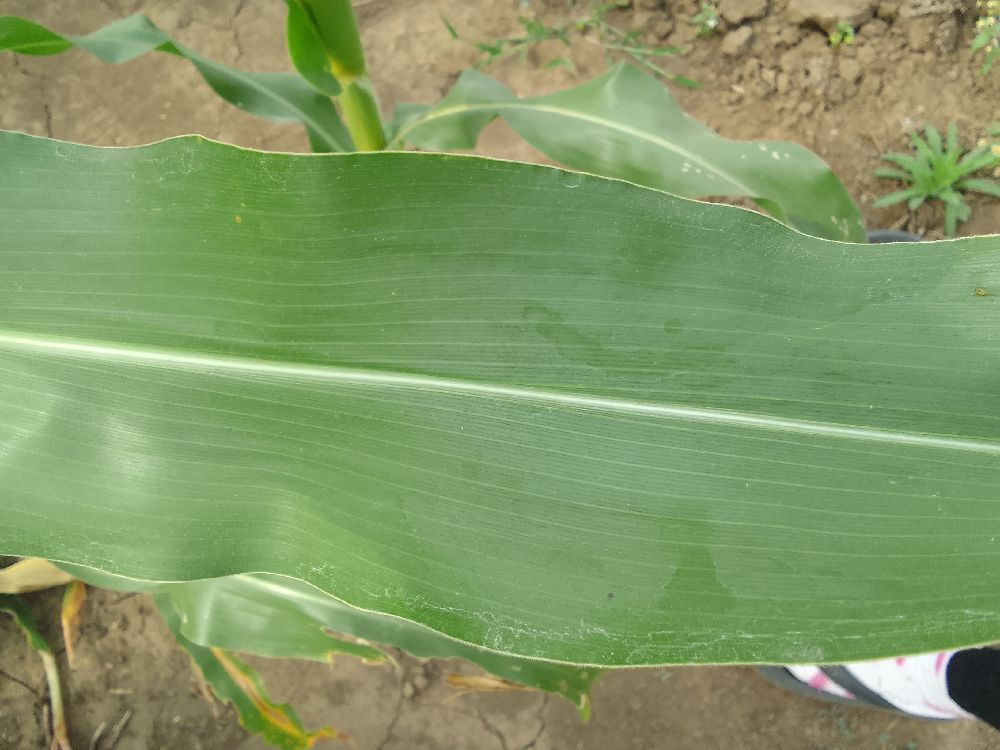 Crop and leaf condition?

maize, healthy
